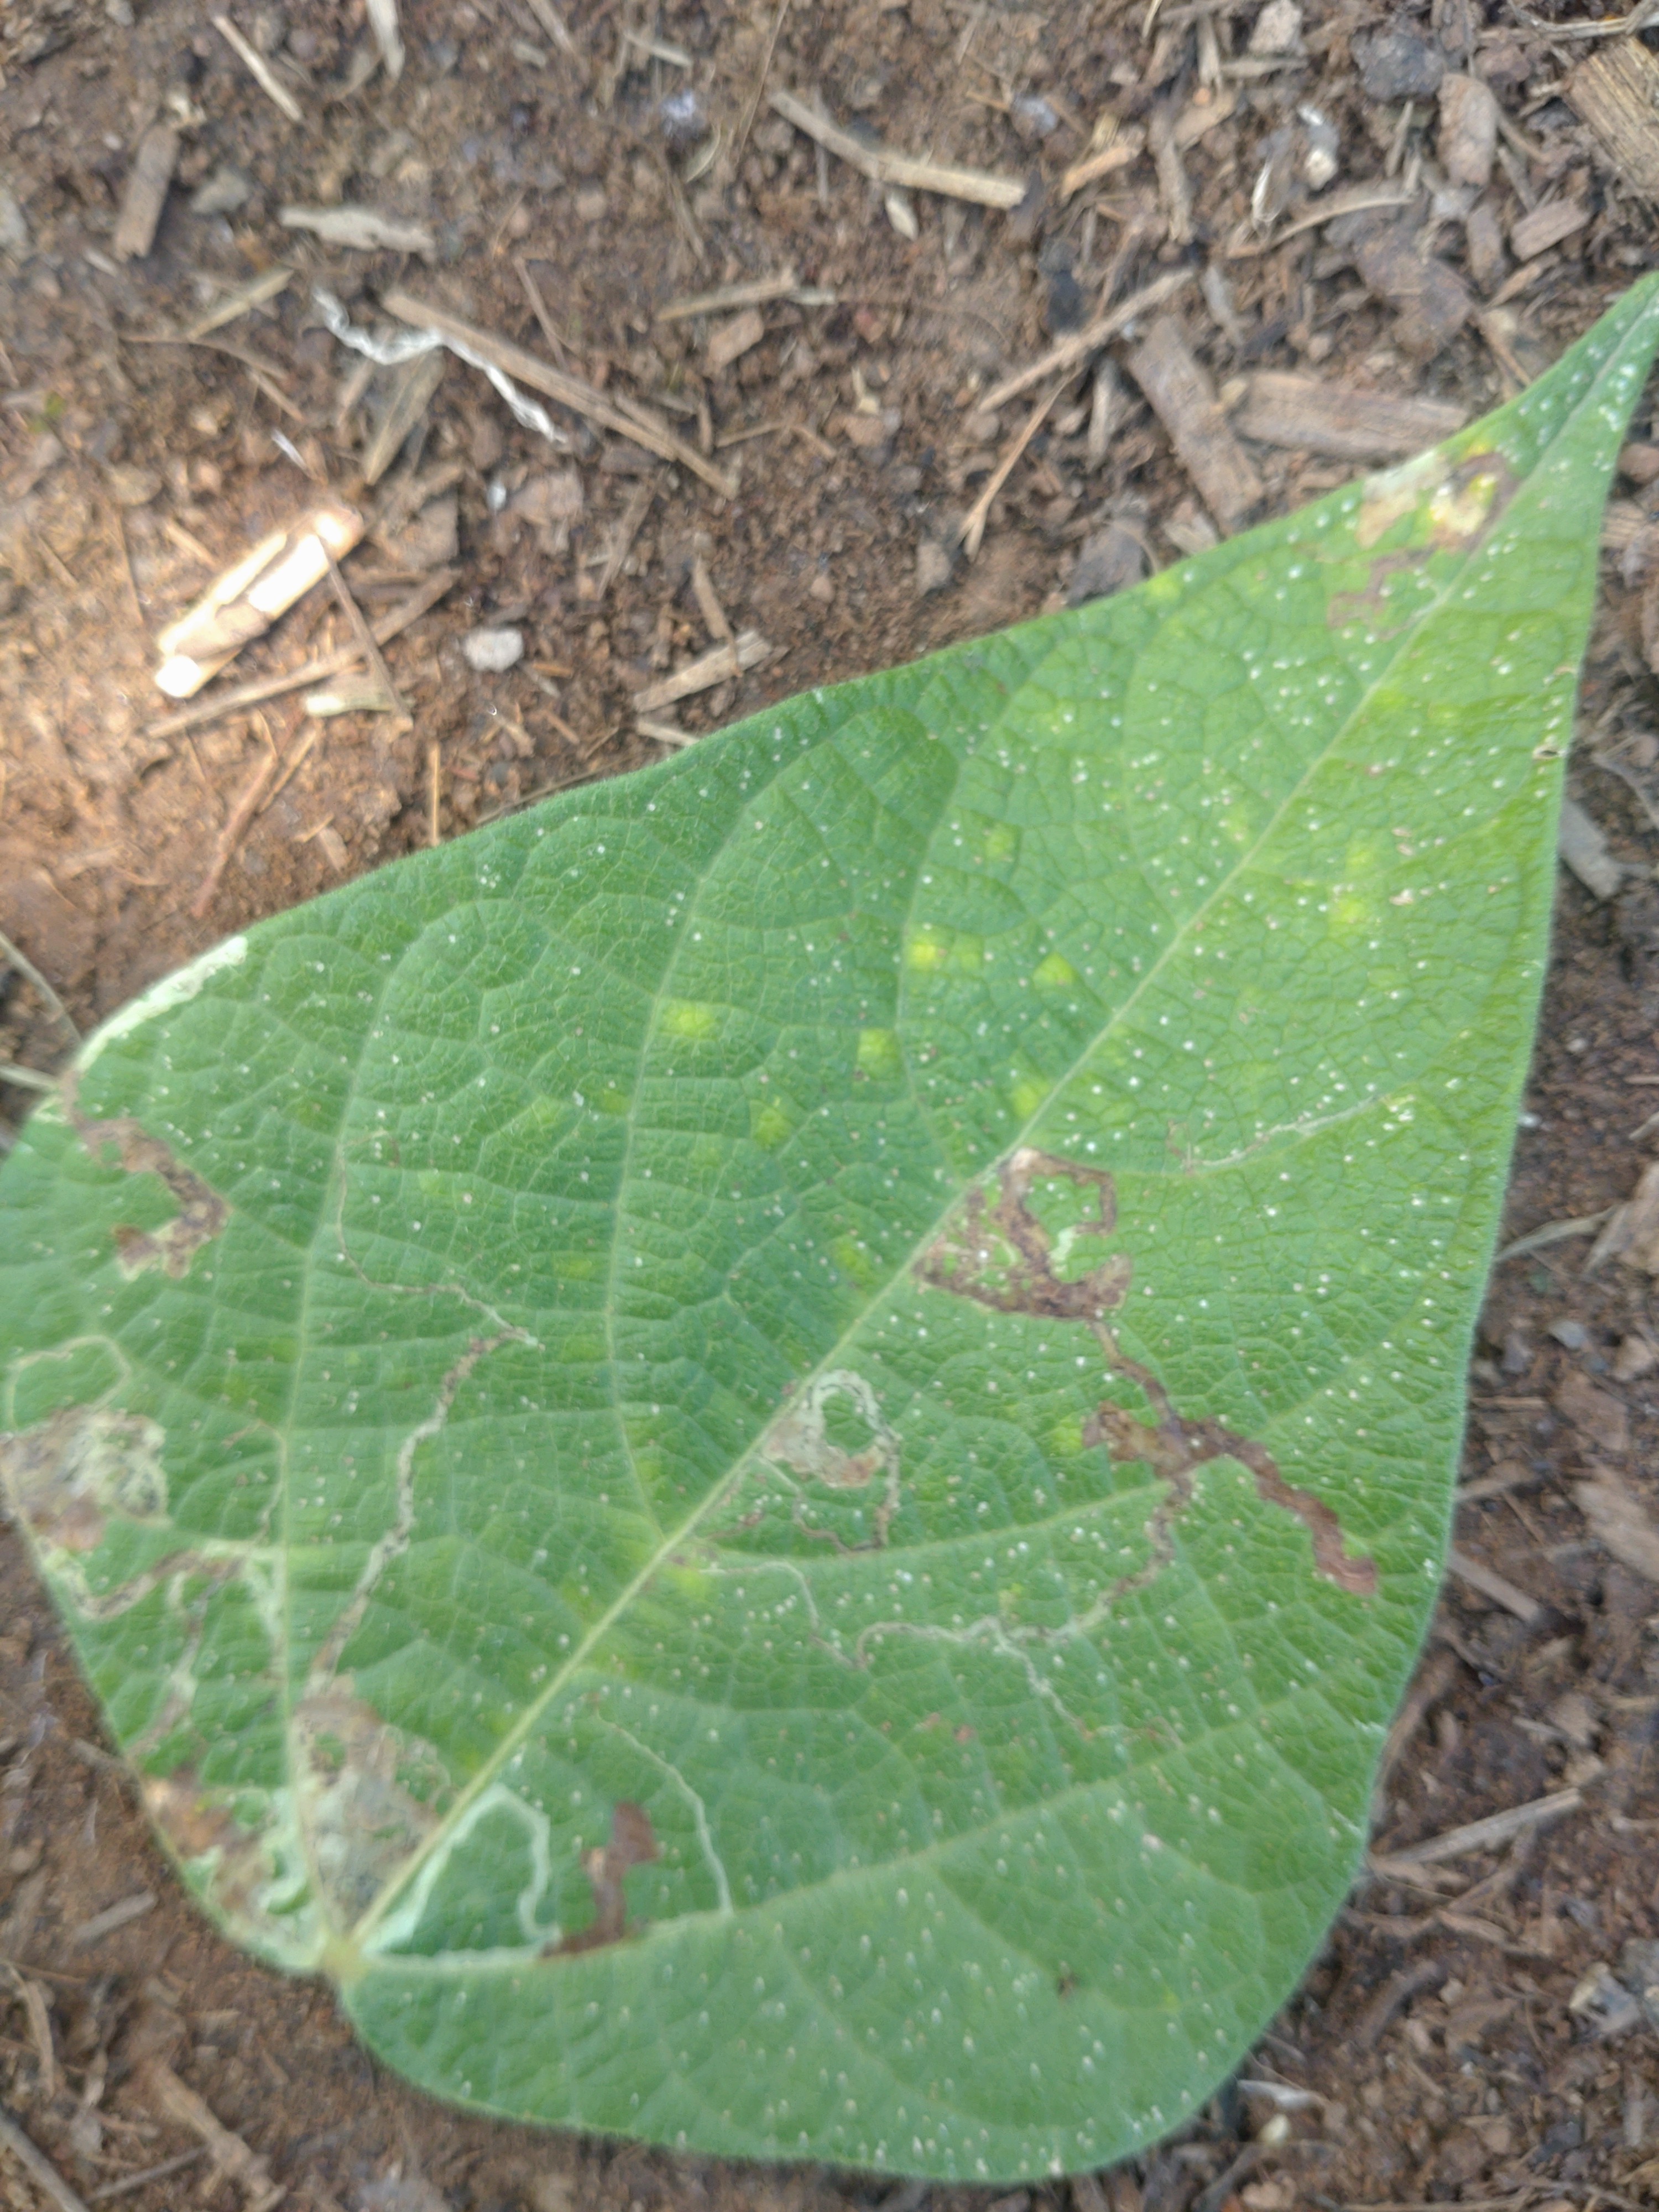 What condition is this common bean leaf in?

anthracnose
